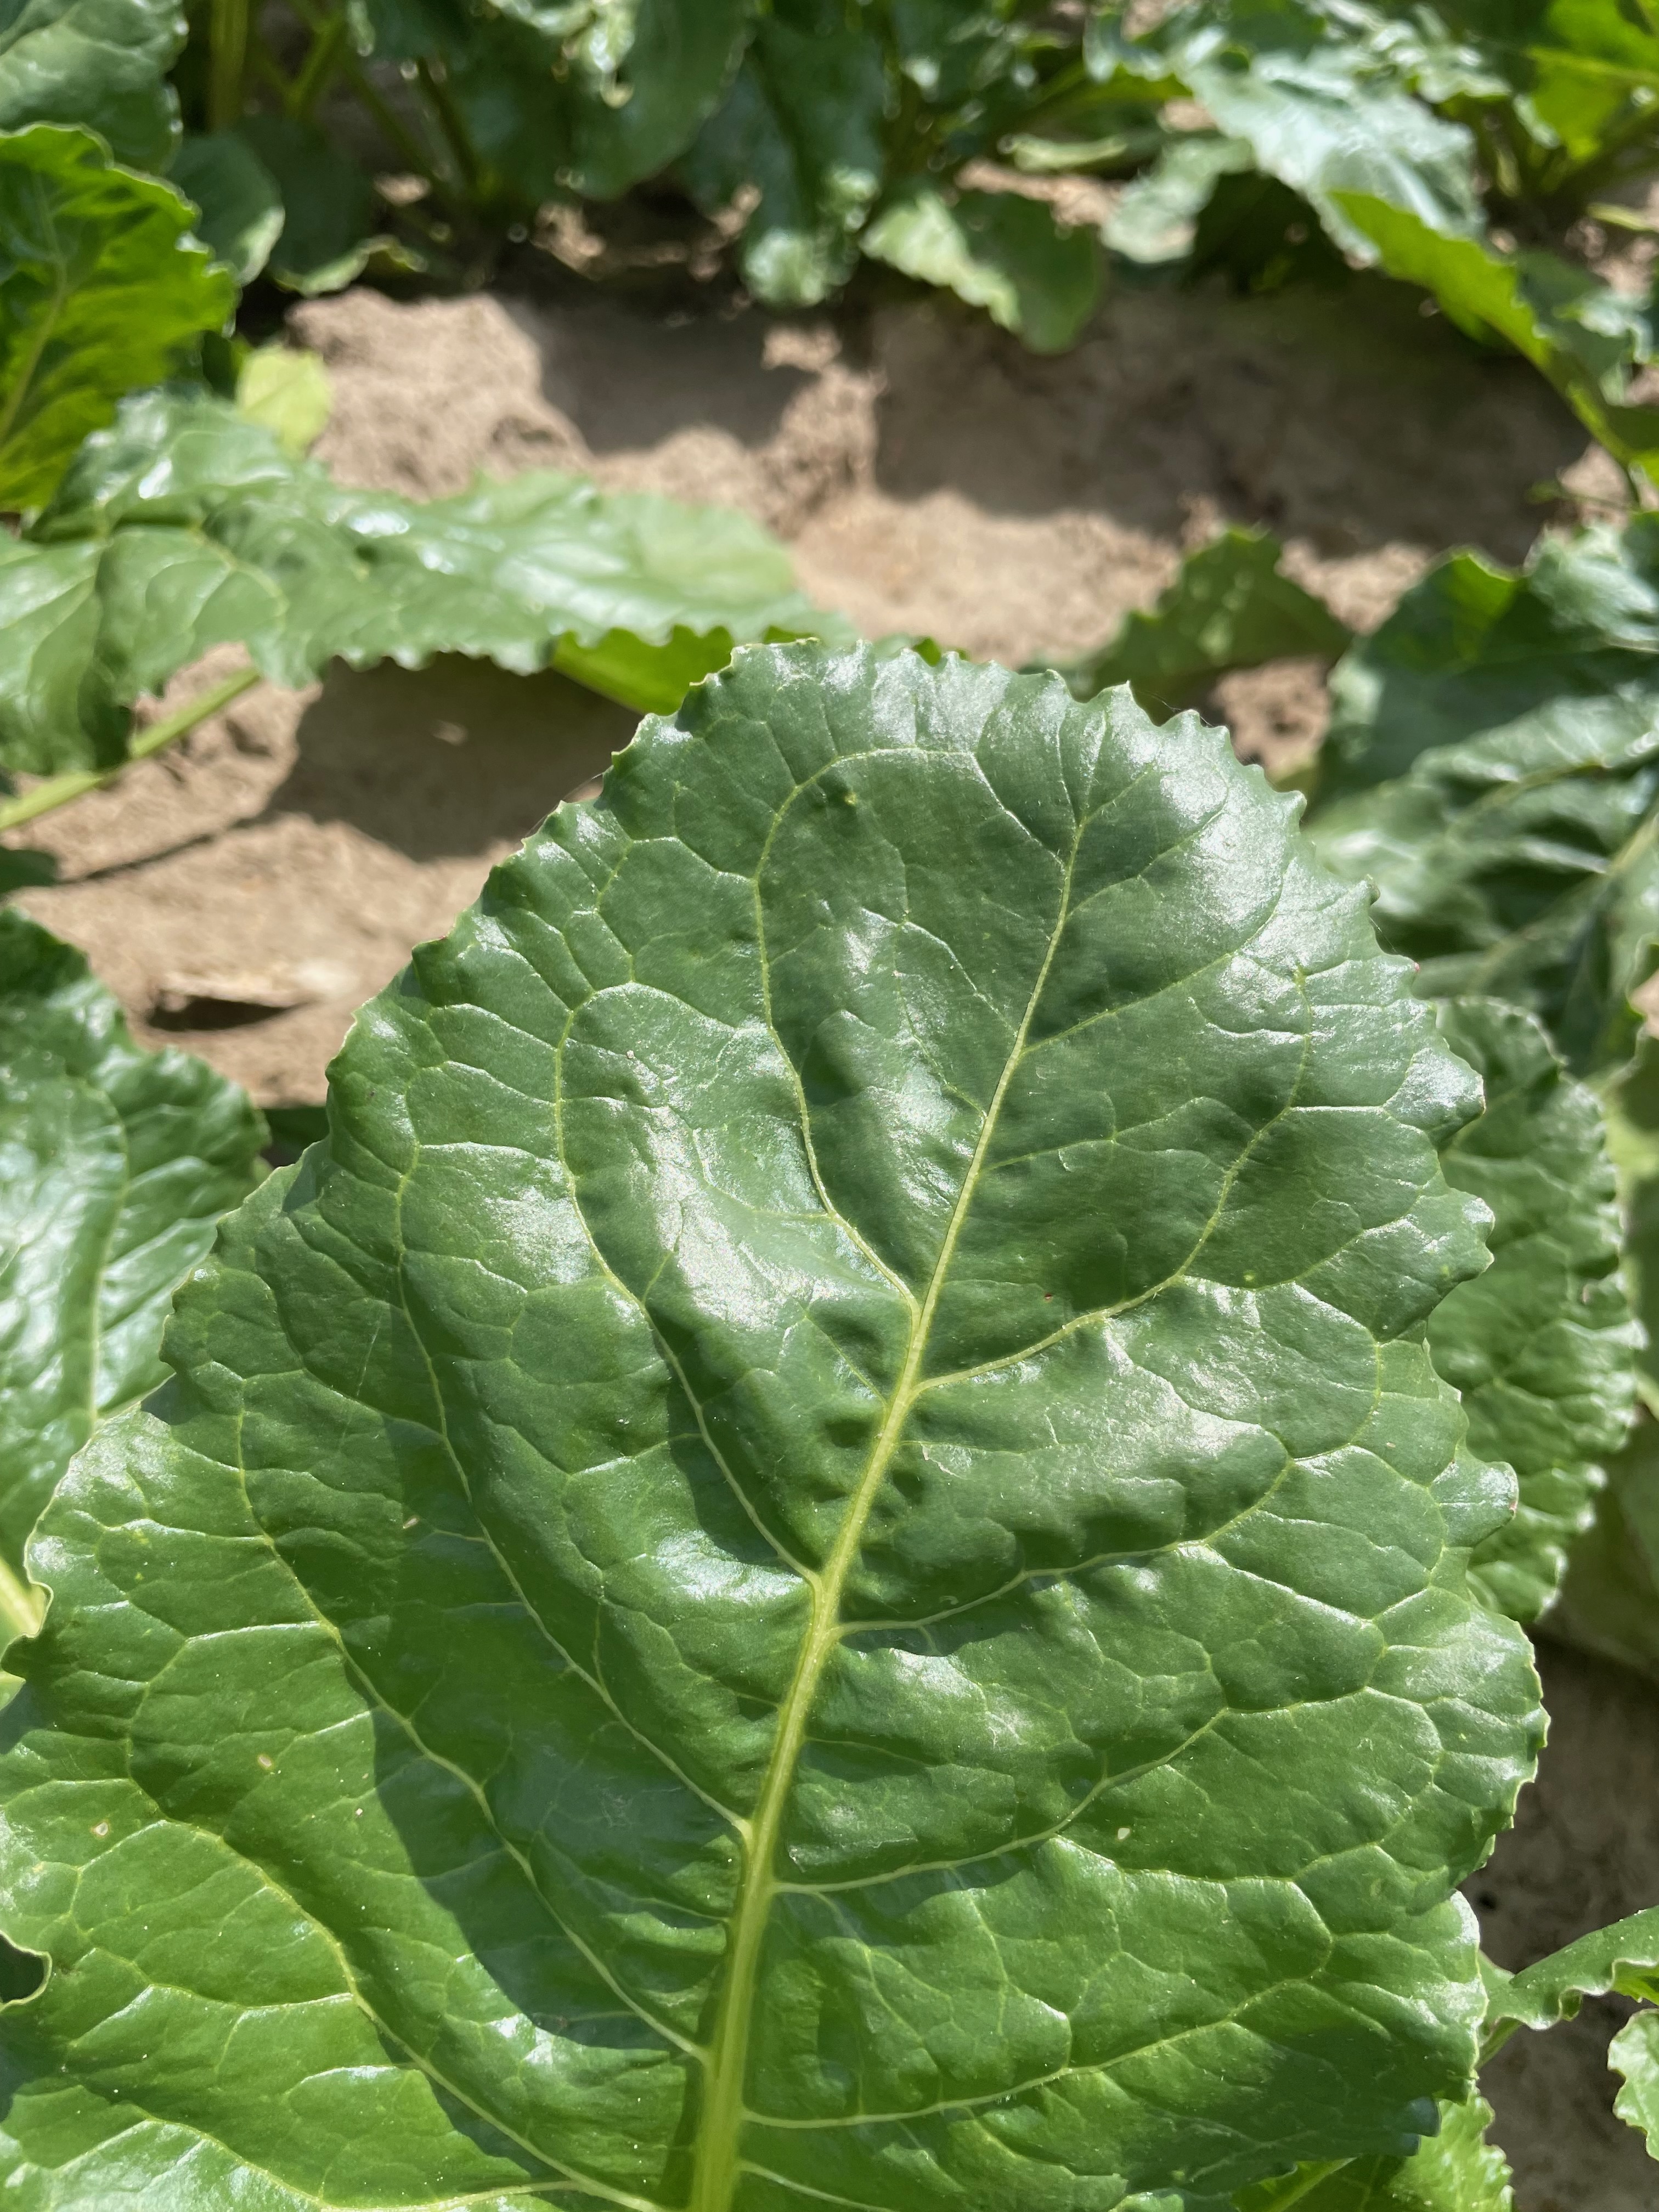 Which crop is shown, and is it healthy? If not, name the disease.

beet, unaffected
